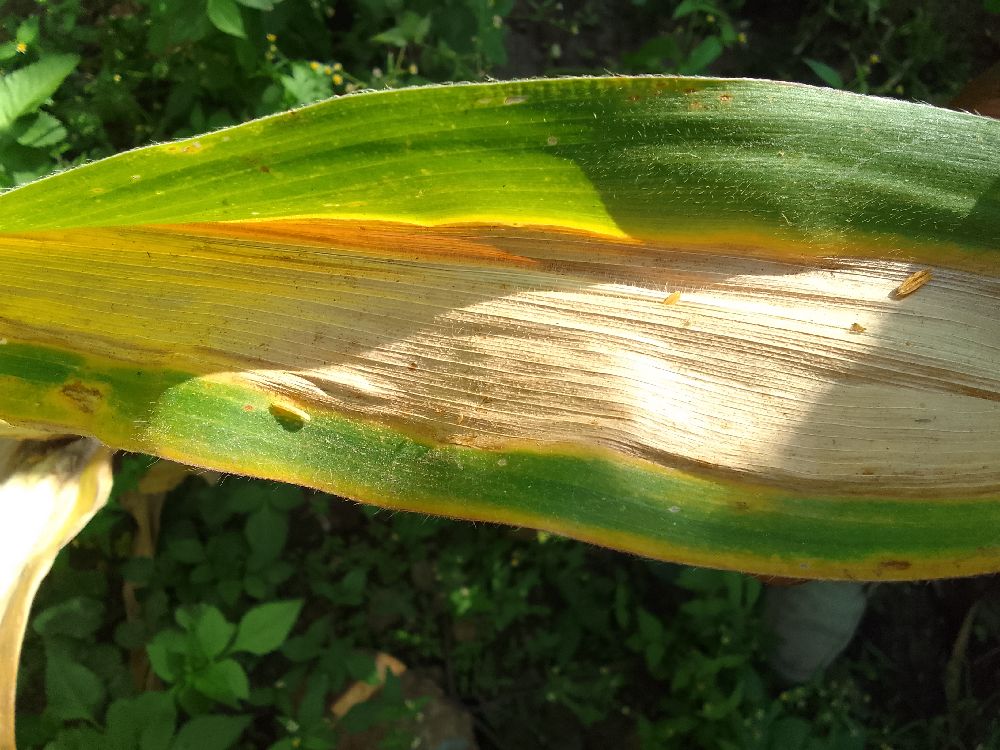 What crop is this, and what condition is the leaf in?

maize, maize lethal necrosis
